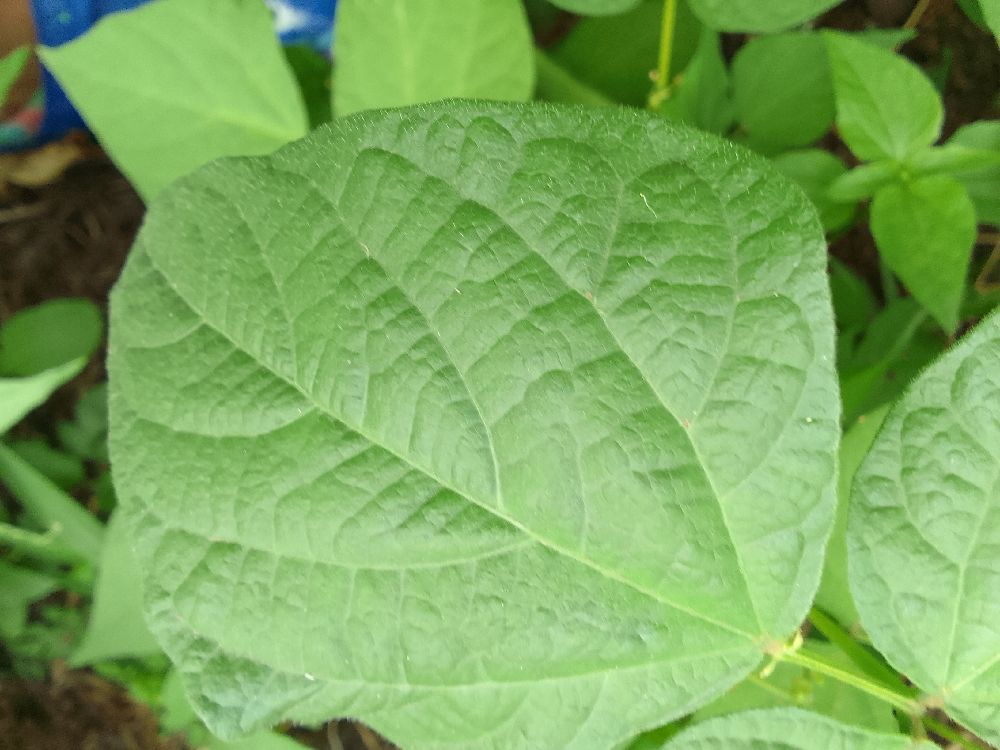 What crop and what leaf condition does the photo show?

common bean, healthy
